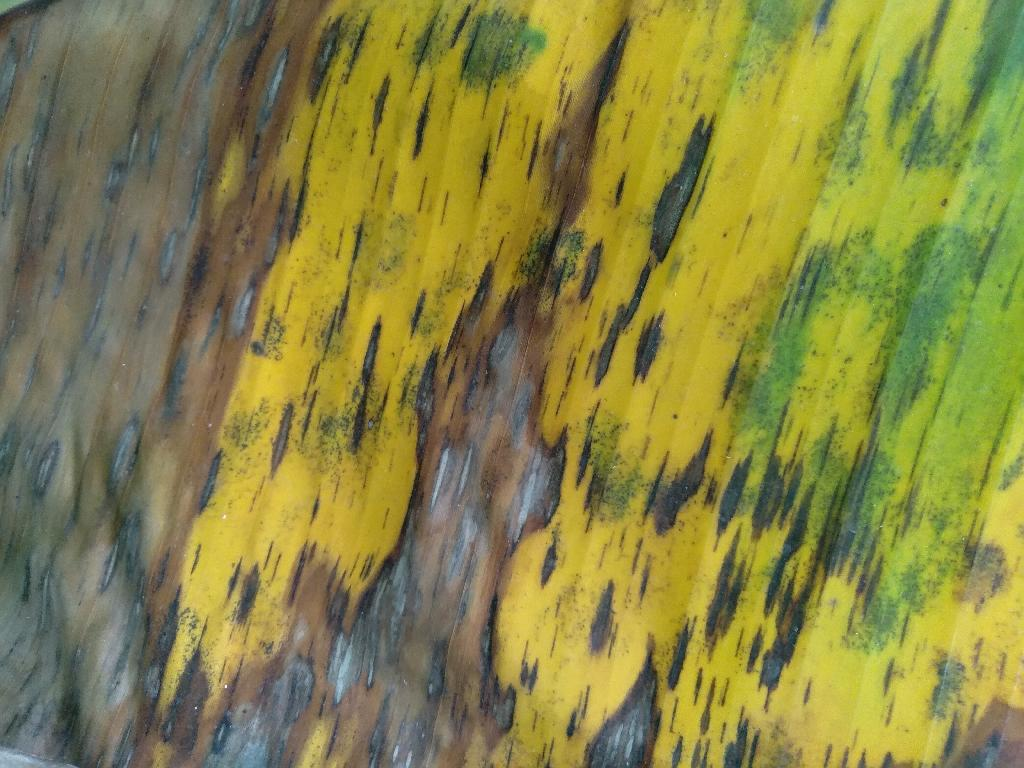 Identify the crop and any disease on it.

banana, black sigatoka
